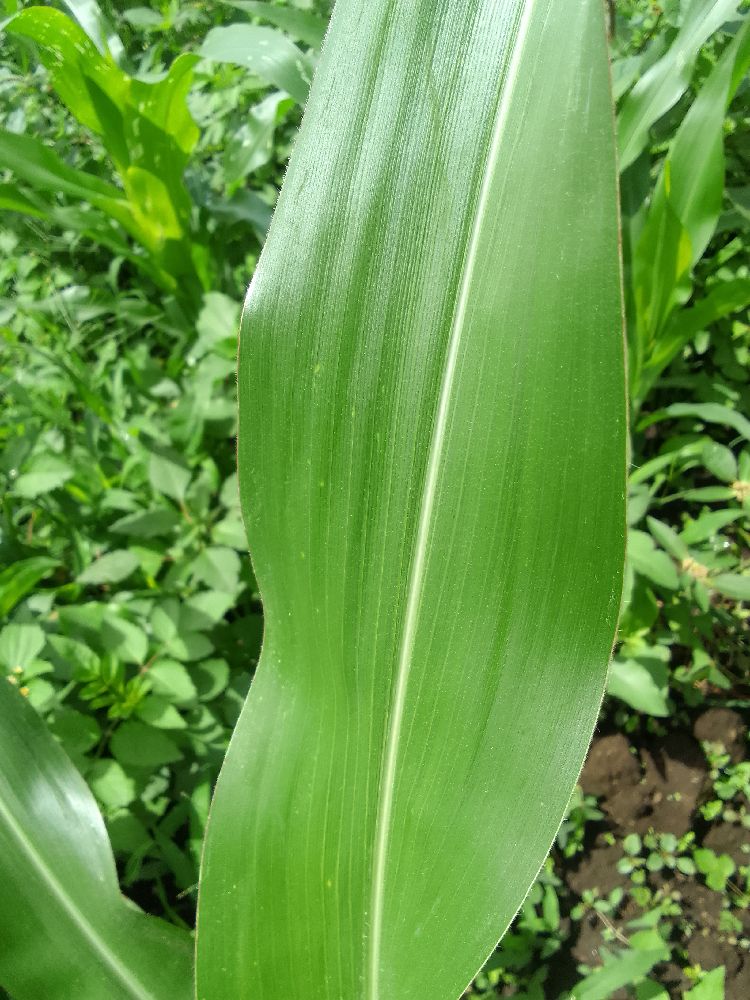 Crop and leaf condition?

maize, healthy
